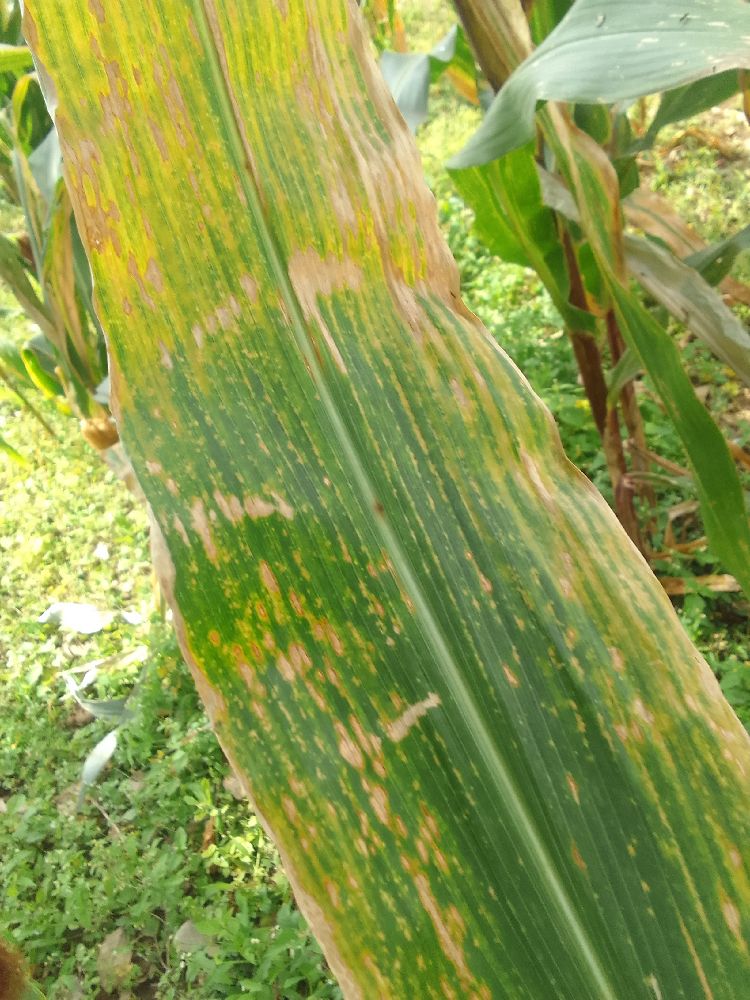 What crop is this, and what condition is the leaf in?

maize, maize lethal necrosis
